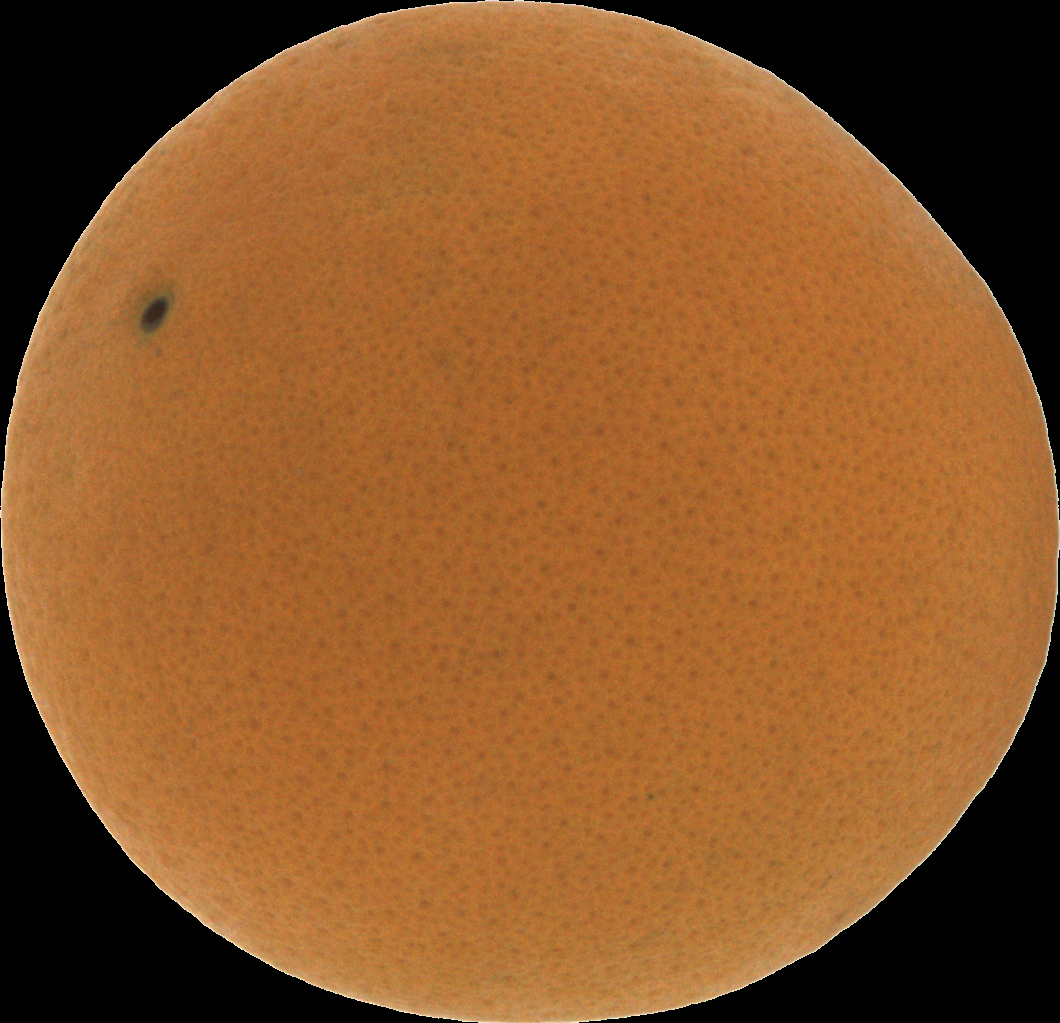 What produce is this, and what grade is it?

orange, good
